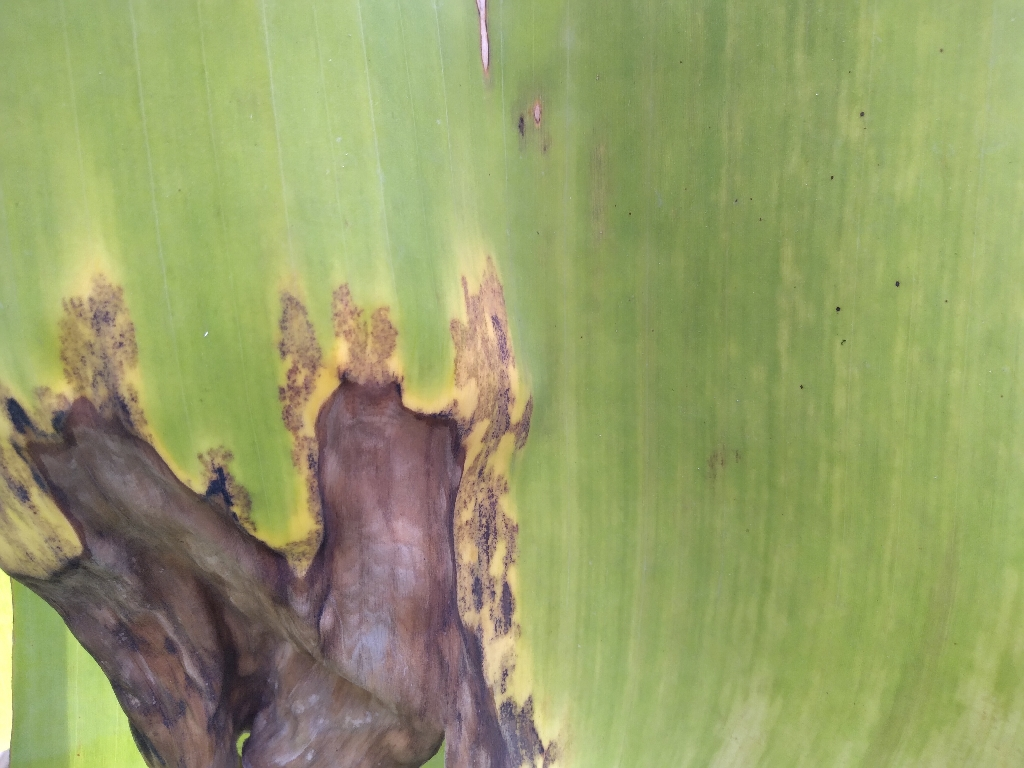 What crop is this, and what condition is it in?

banana, black sigatoka
